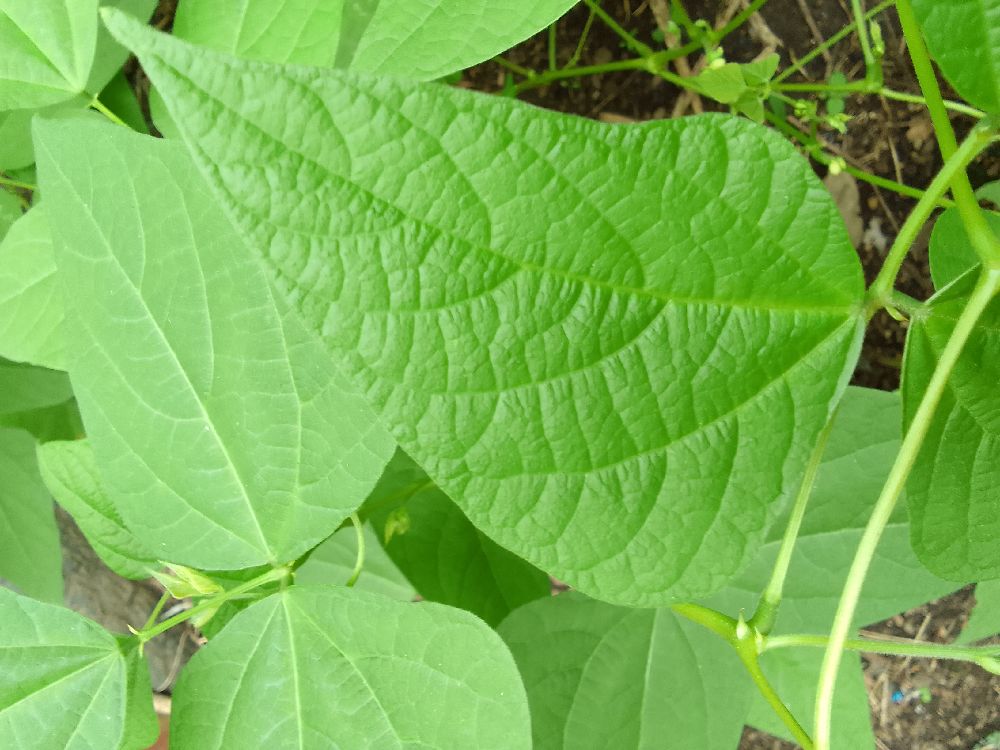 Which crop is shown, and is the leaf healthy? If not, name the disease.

common bean, healthy
